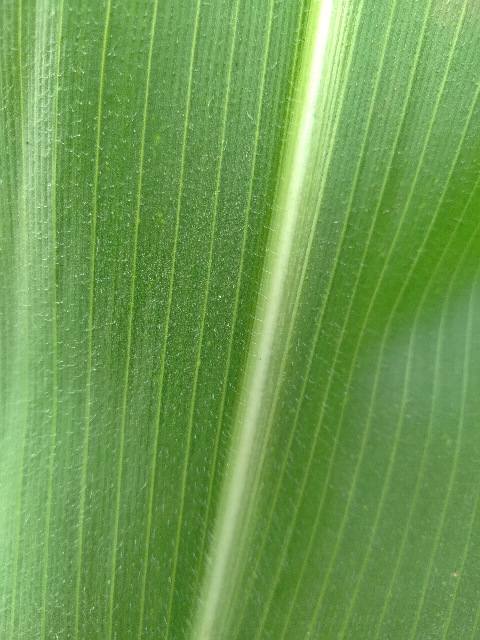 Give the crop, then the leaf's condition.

maize, healthy
